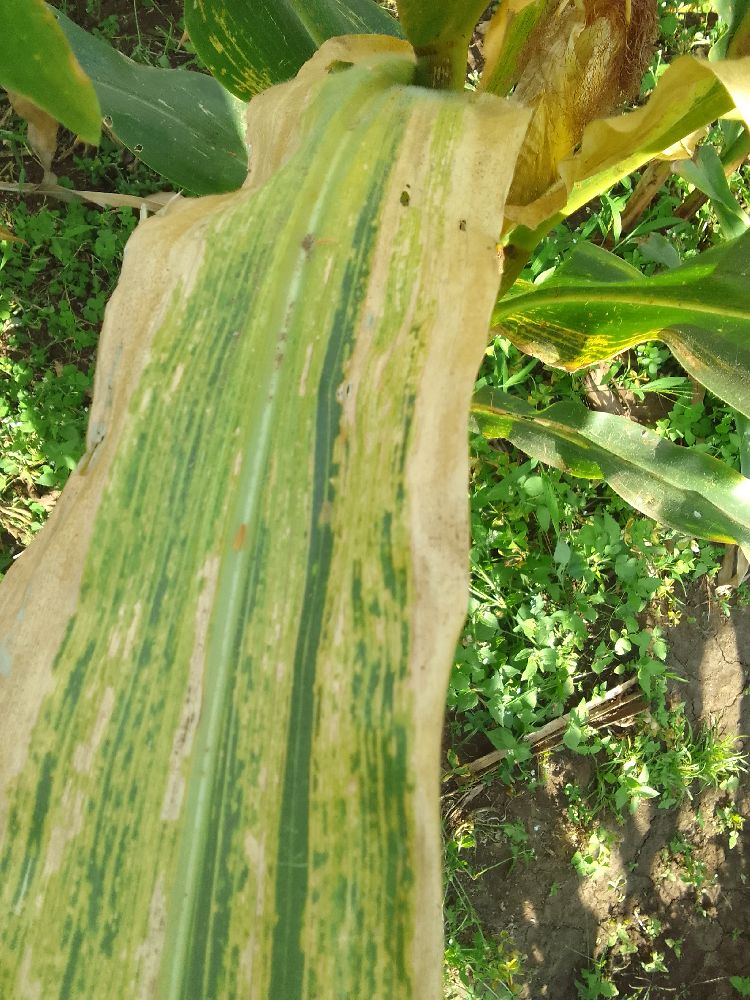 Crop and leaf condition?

maize, maize lethal necrosis
